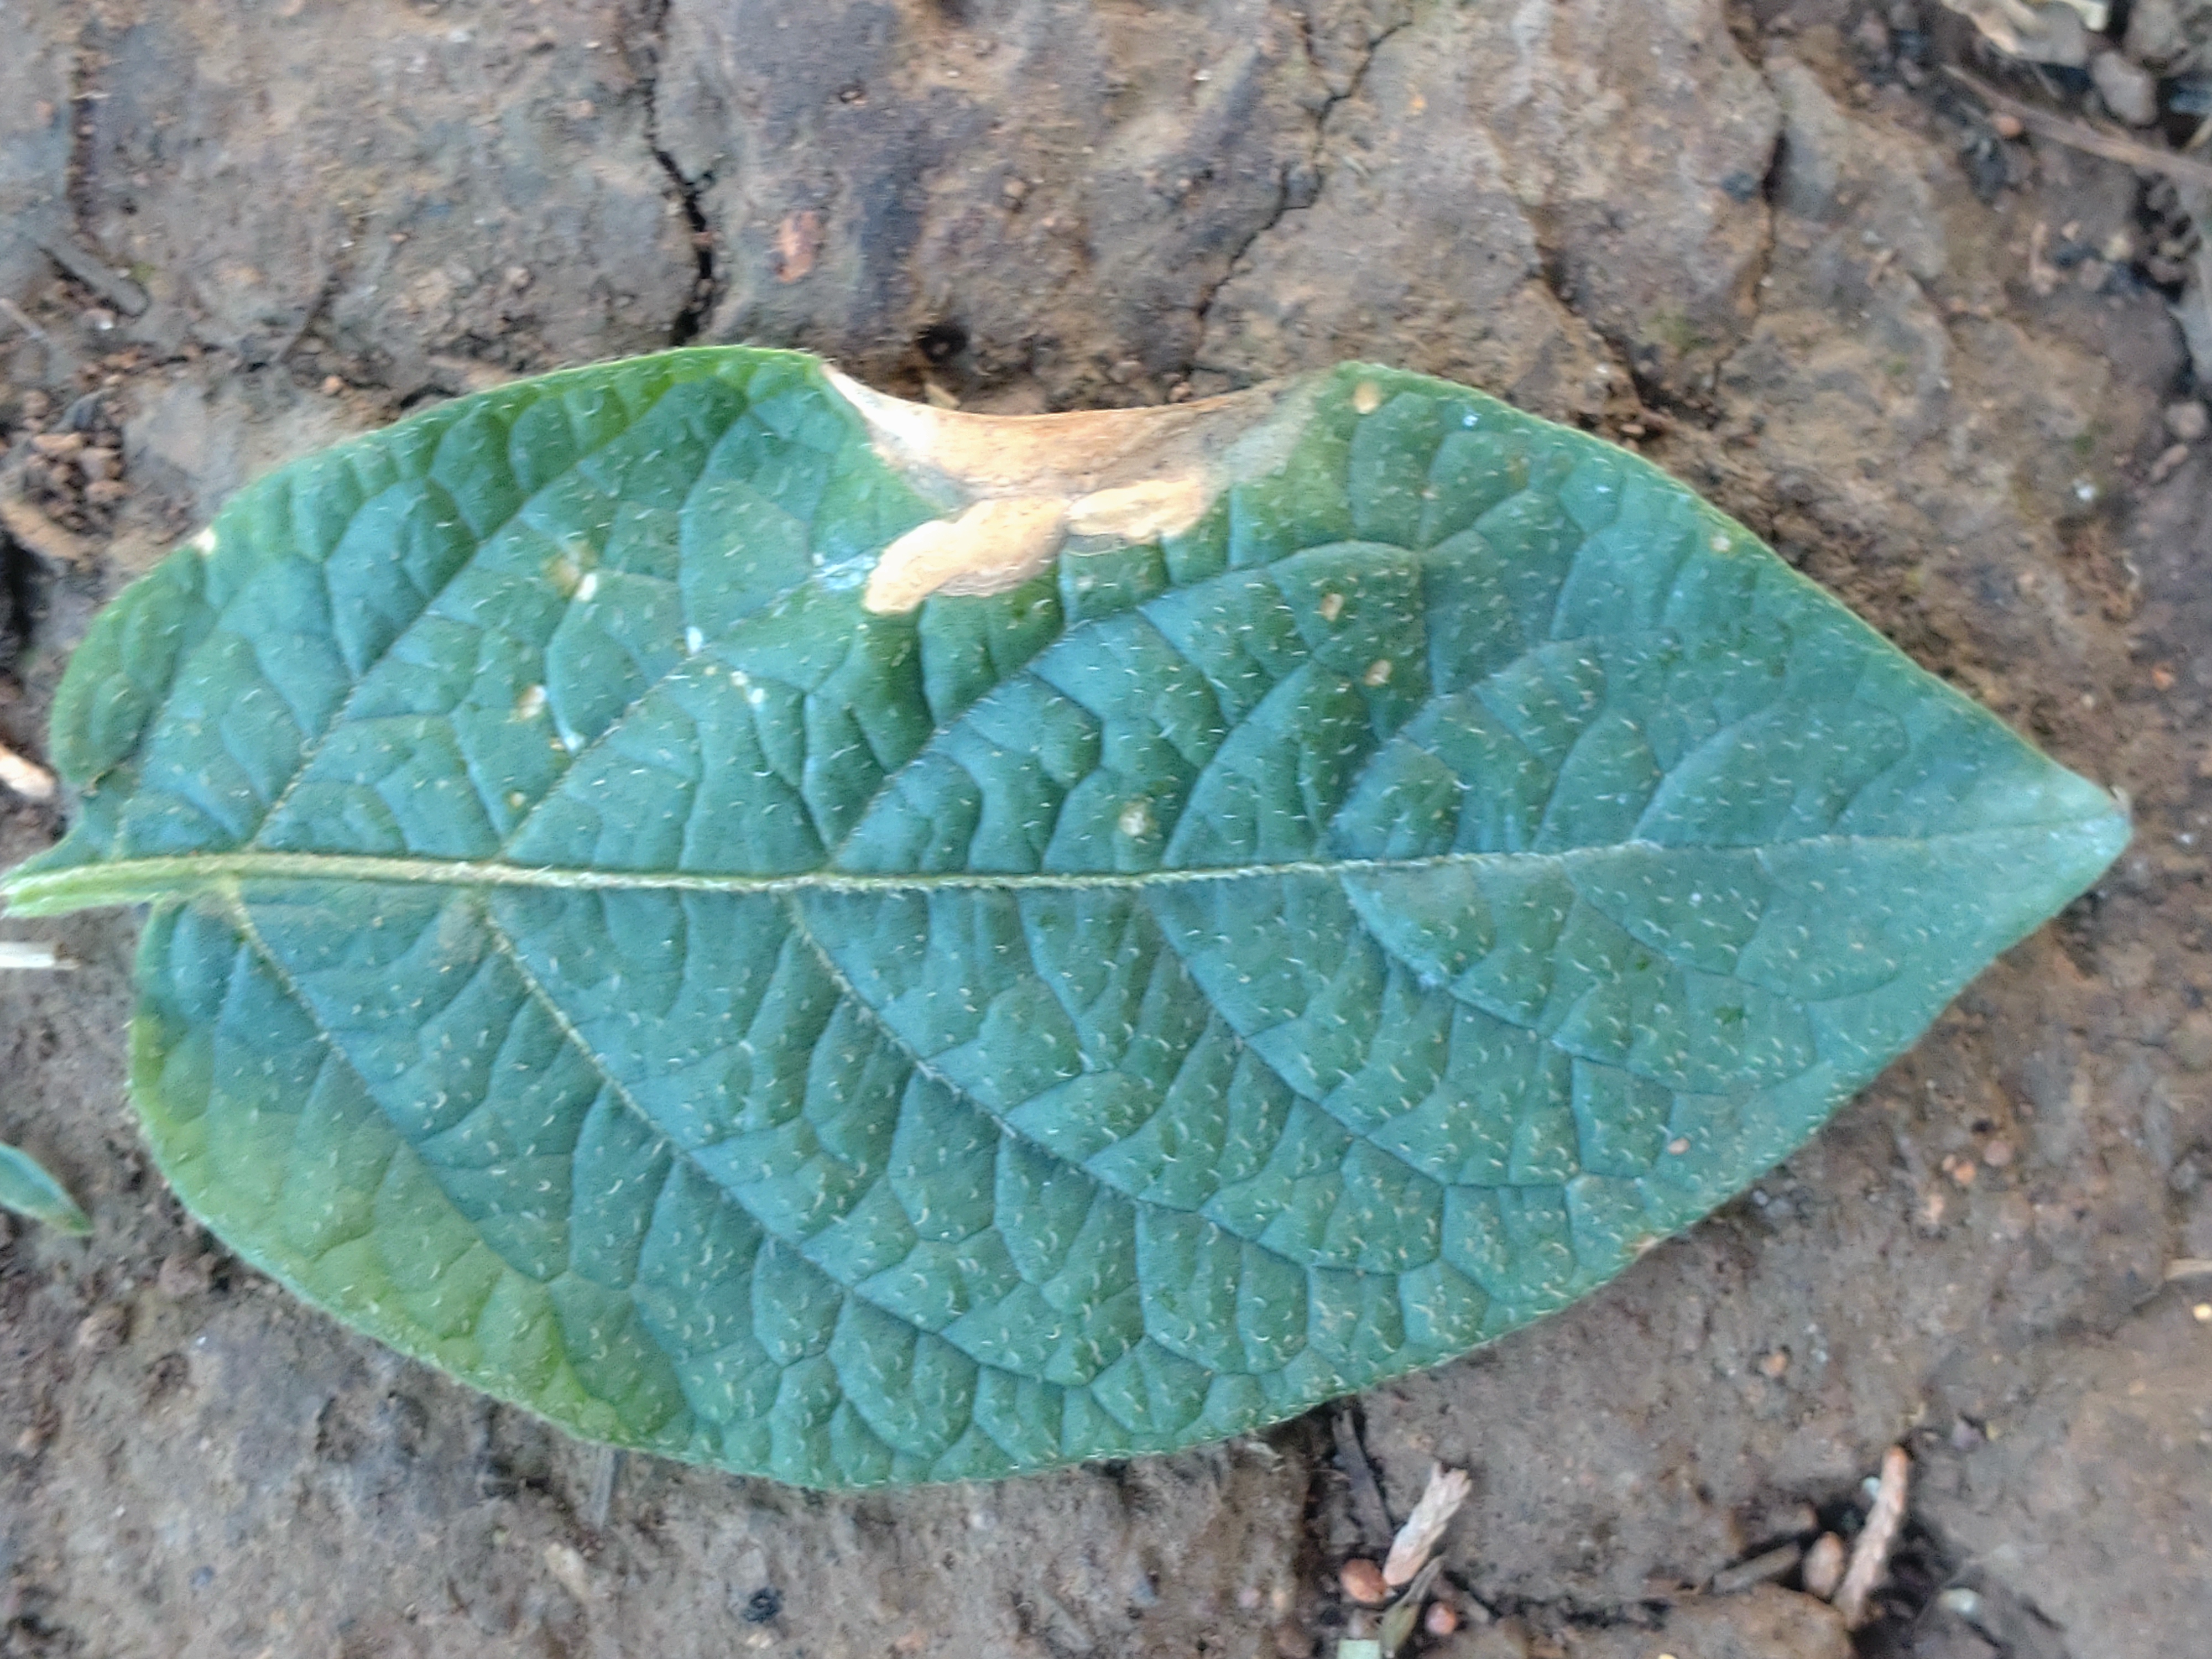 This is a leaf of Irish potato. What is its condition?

early blight
